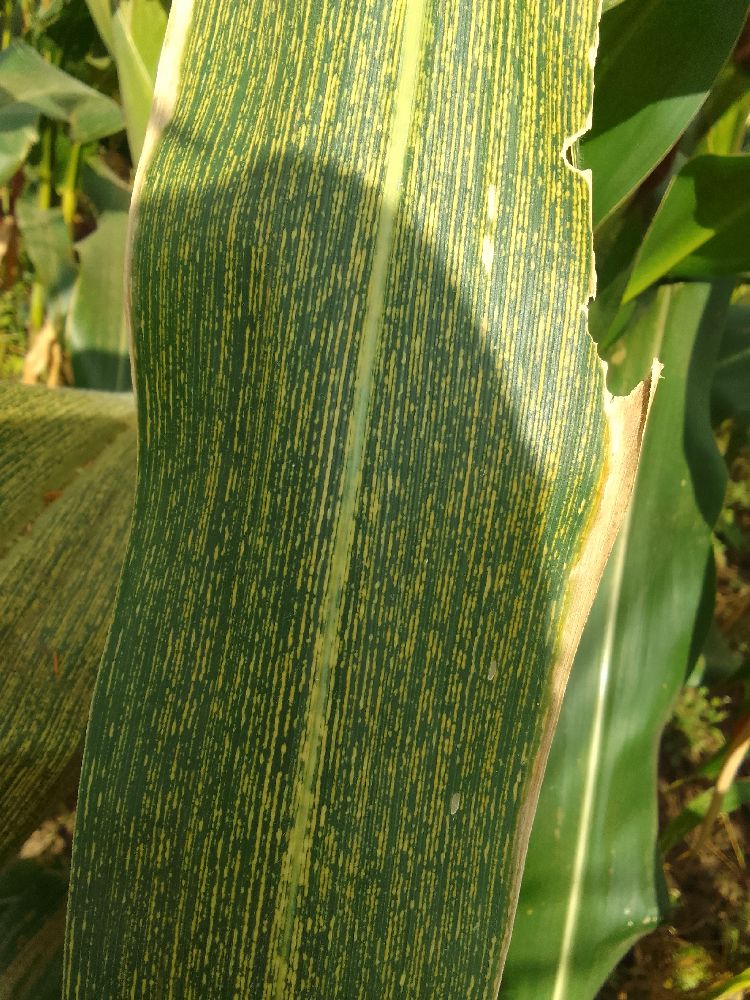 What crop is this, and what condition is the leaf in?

maize, maize streak virus
